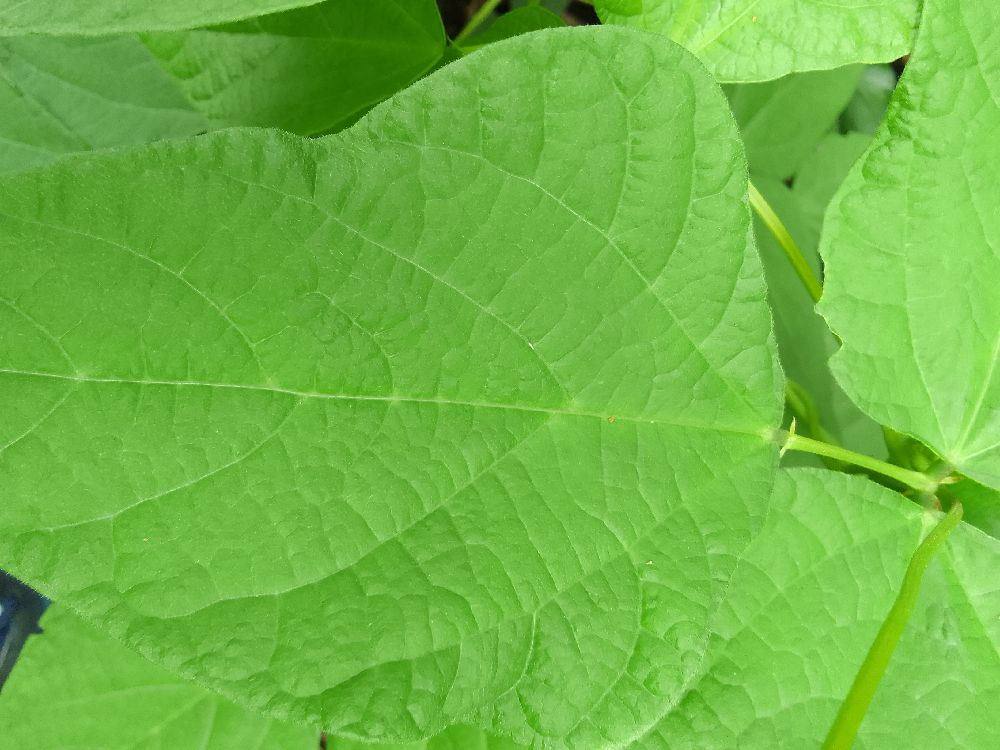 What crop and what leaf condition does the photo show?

common bean, healthy
